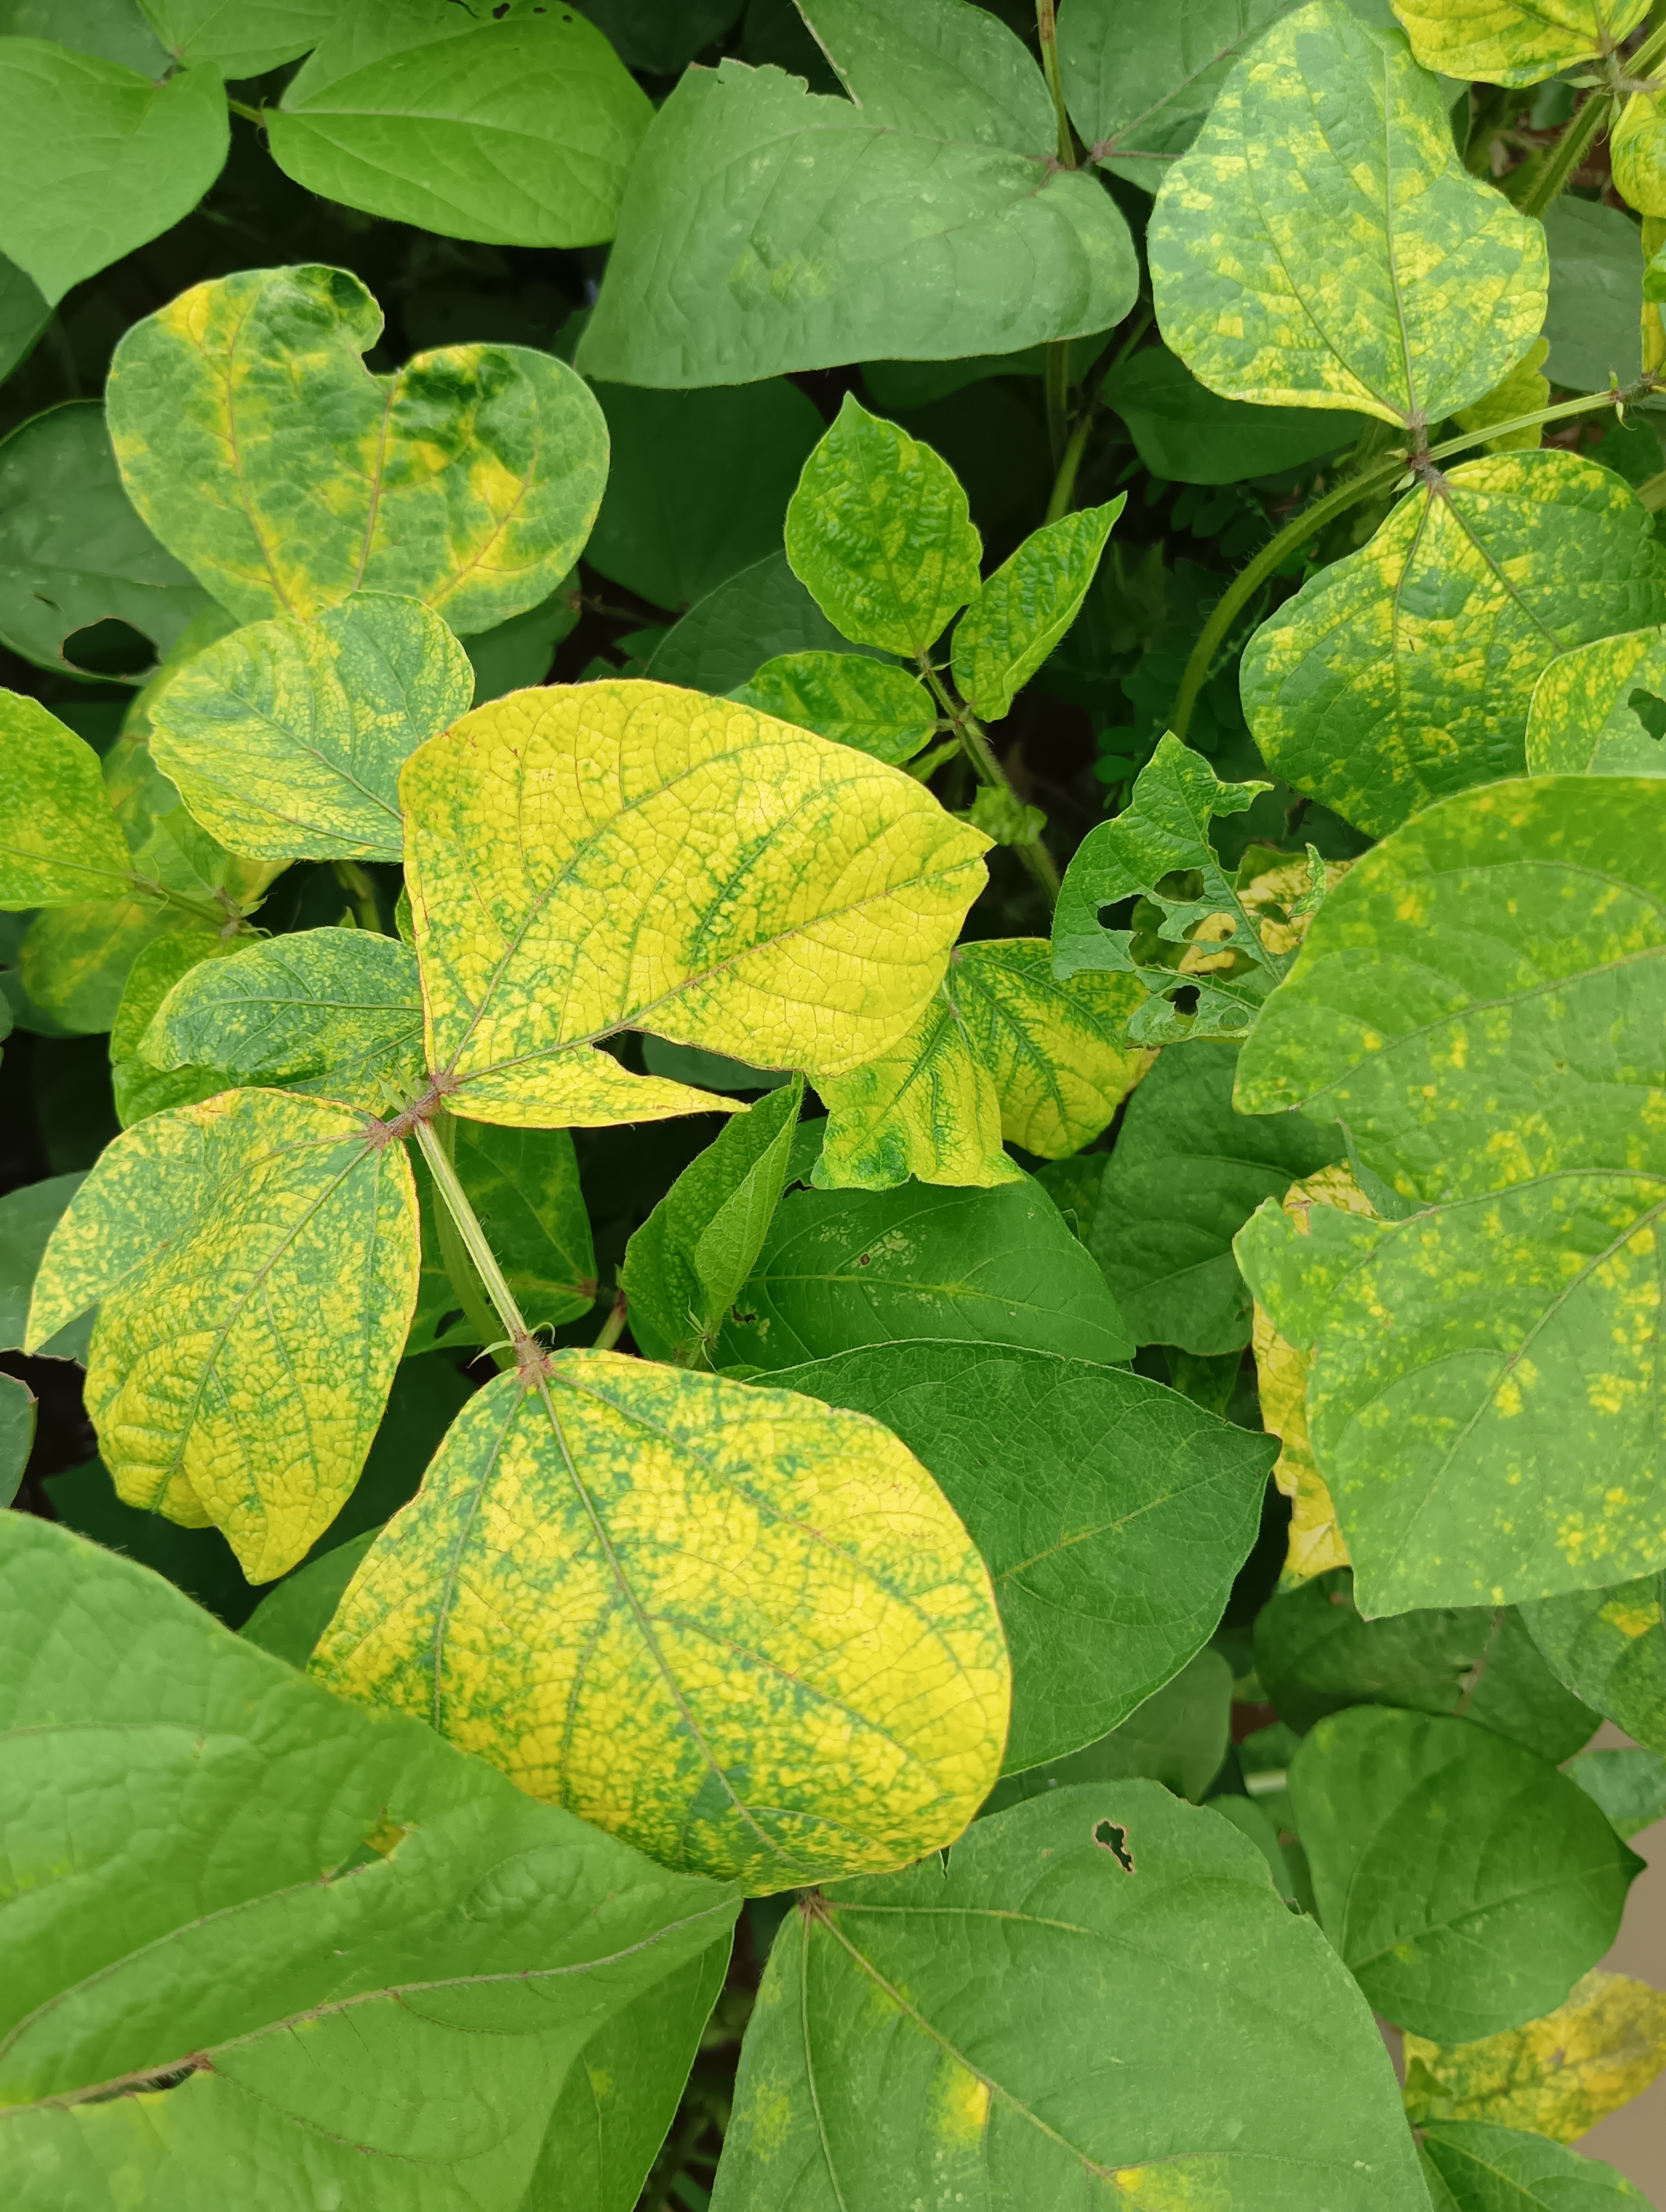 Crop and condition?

mungbean, yellow mosaic
